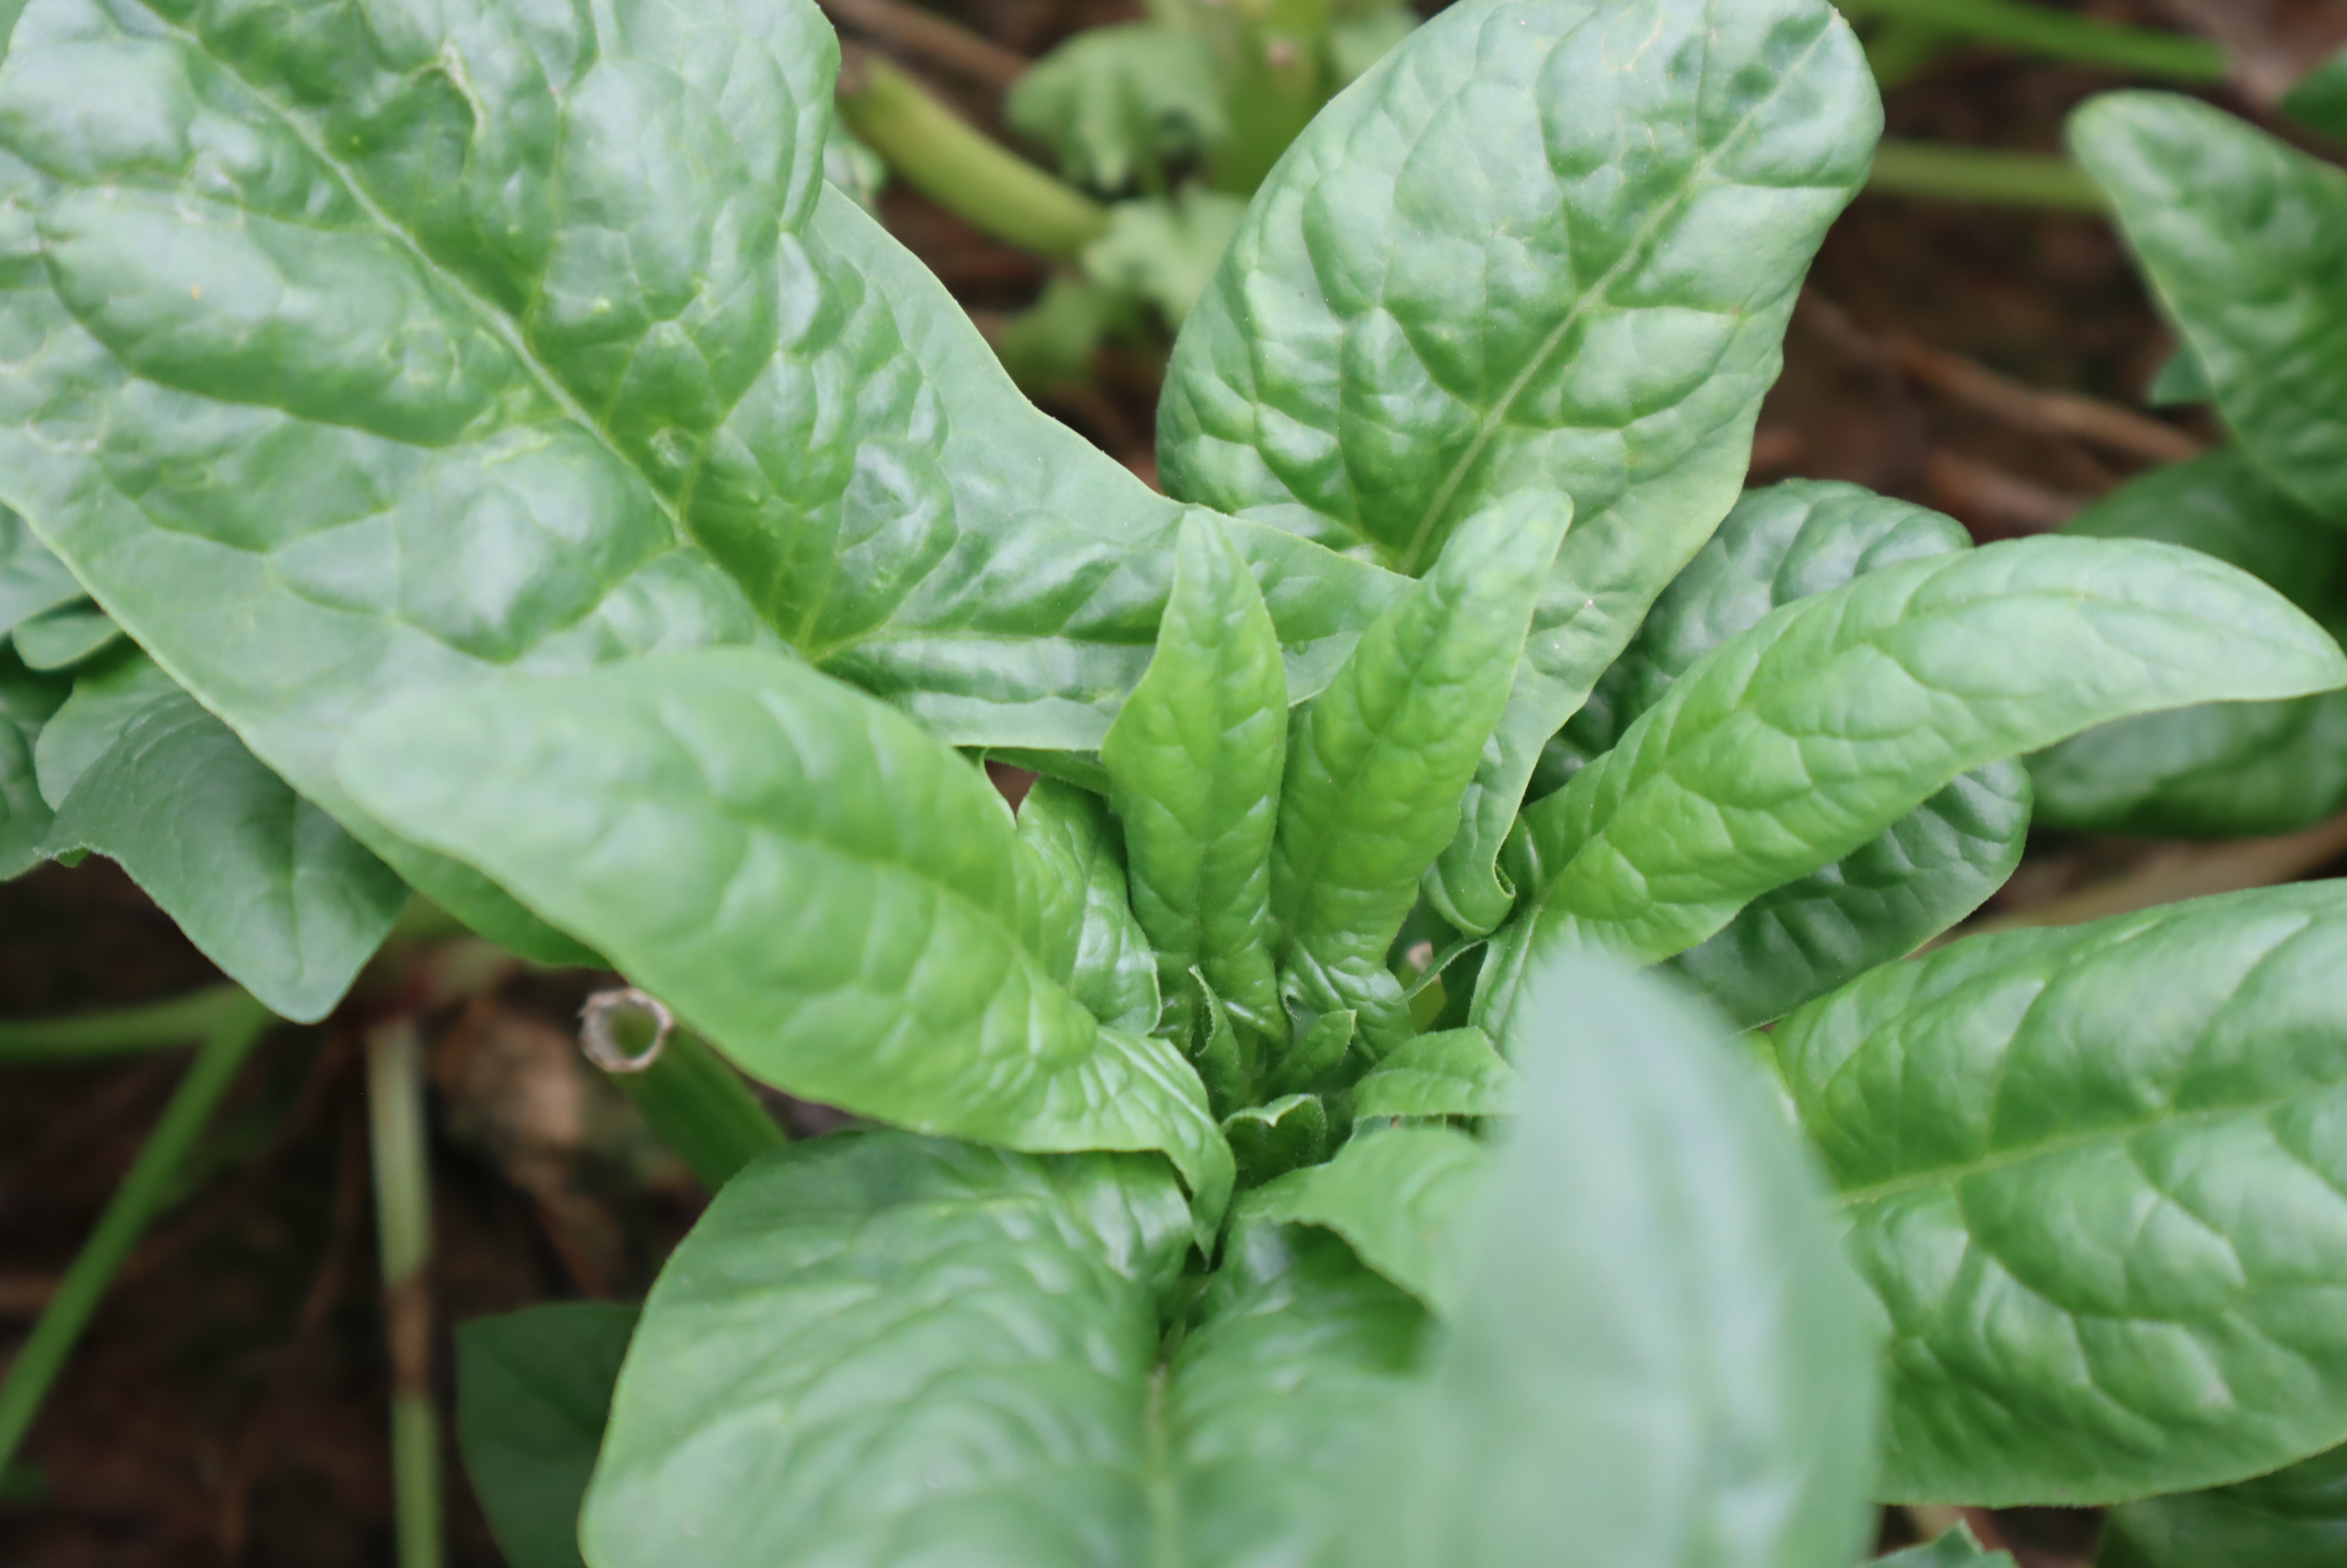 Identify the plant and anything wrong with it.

spinach, mechanical damage
